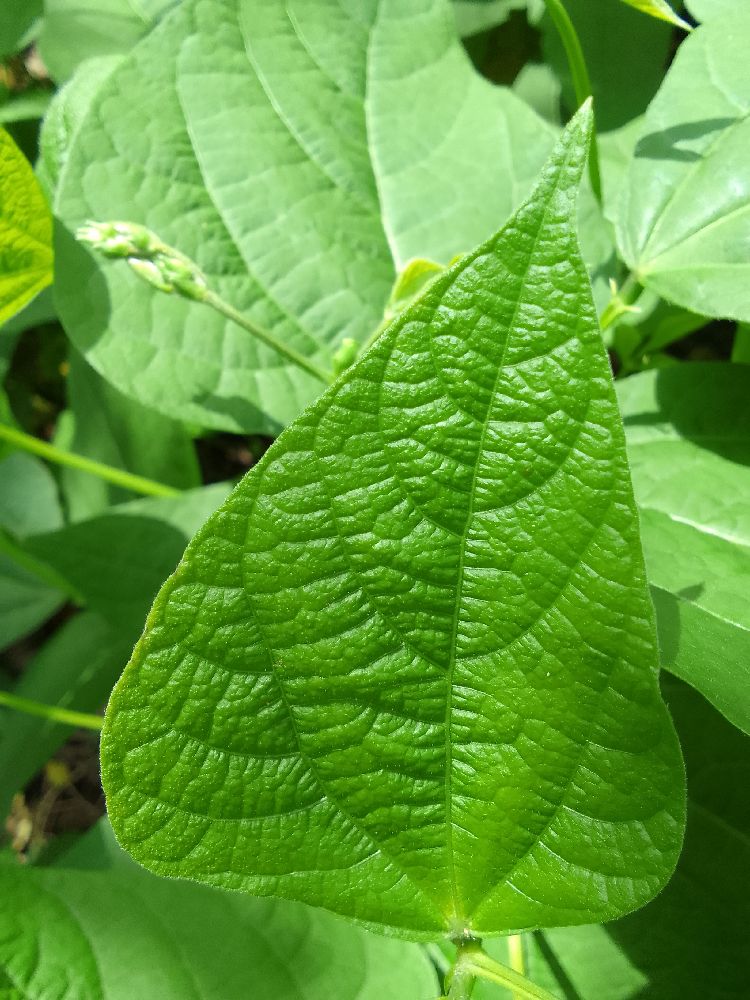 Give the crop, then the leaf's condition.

common bean, healthy
